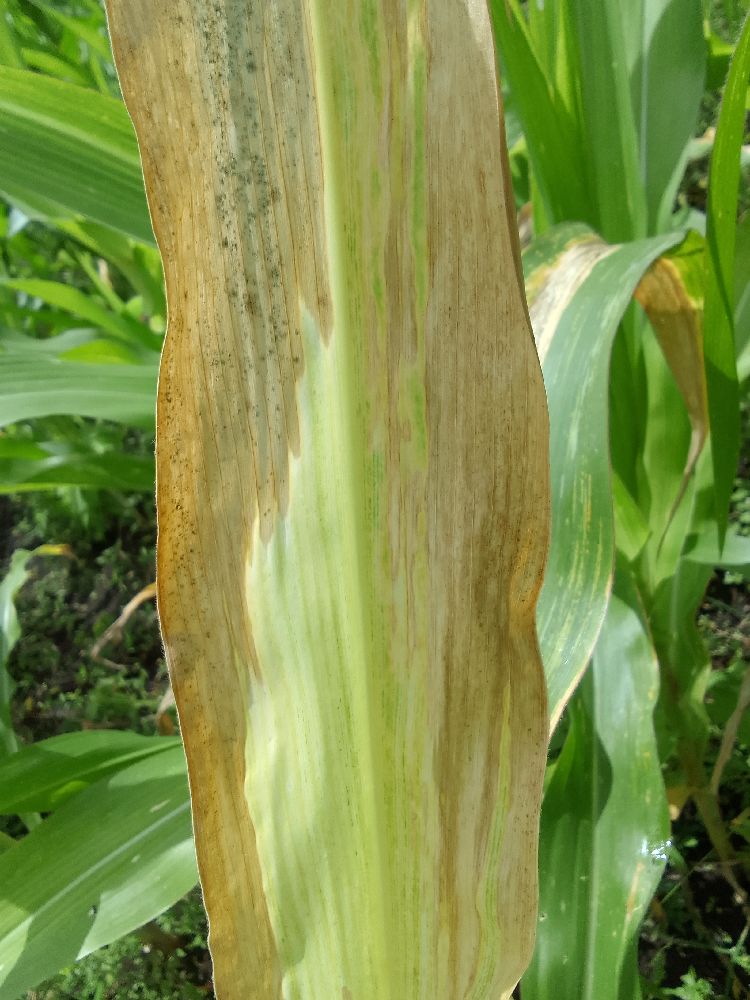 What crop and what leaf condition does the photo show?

maize, maize lethal necrosis
